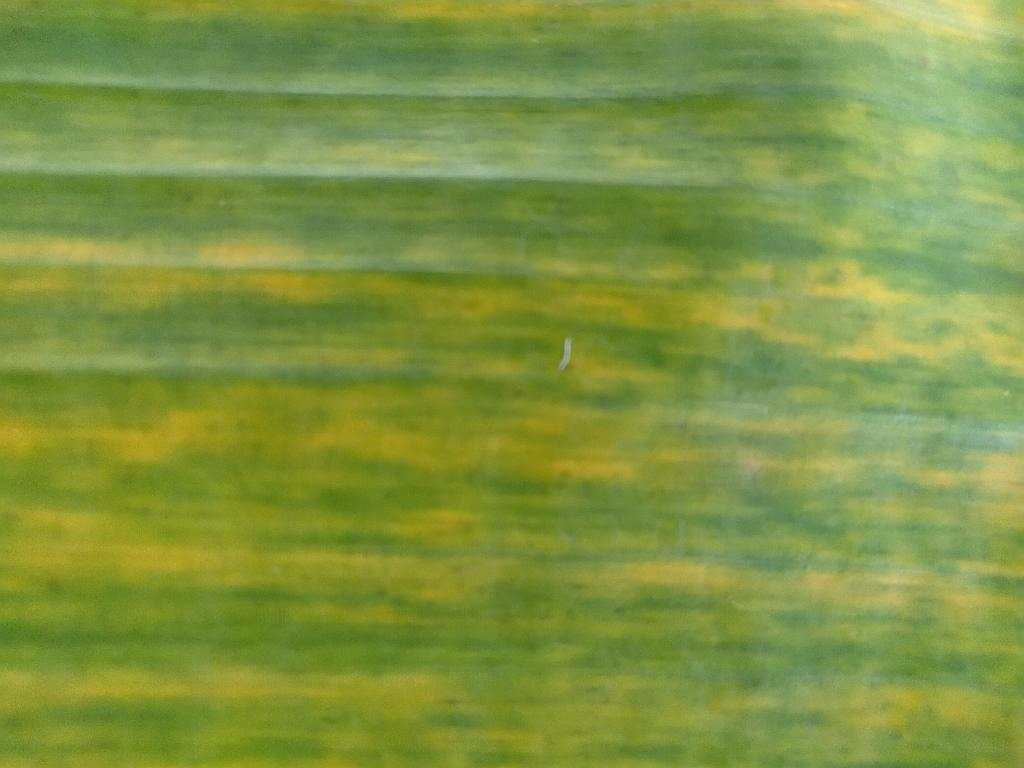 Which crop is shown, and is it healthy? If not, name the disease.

banana, fusarium wilt race 1
